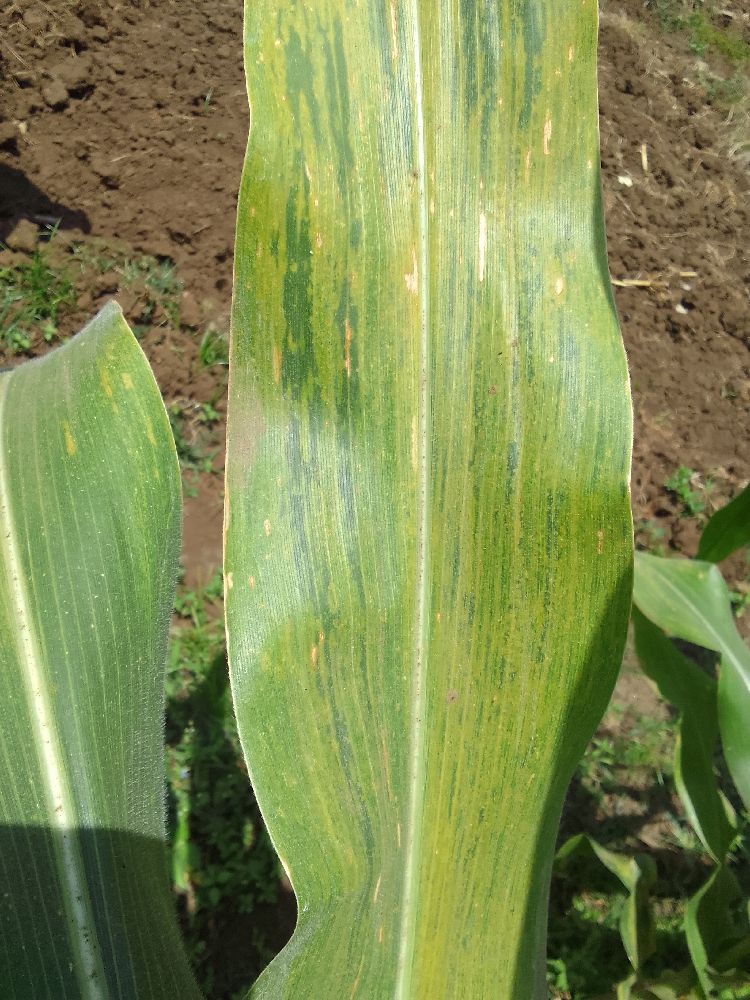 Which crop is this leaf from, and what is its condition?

maize, maize lethal necrosis
